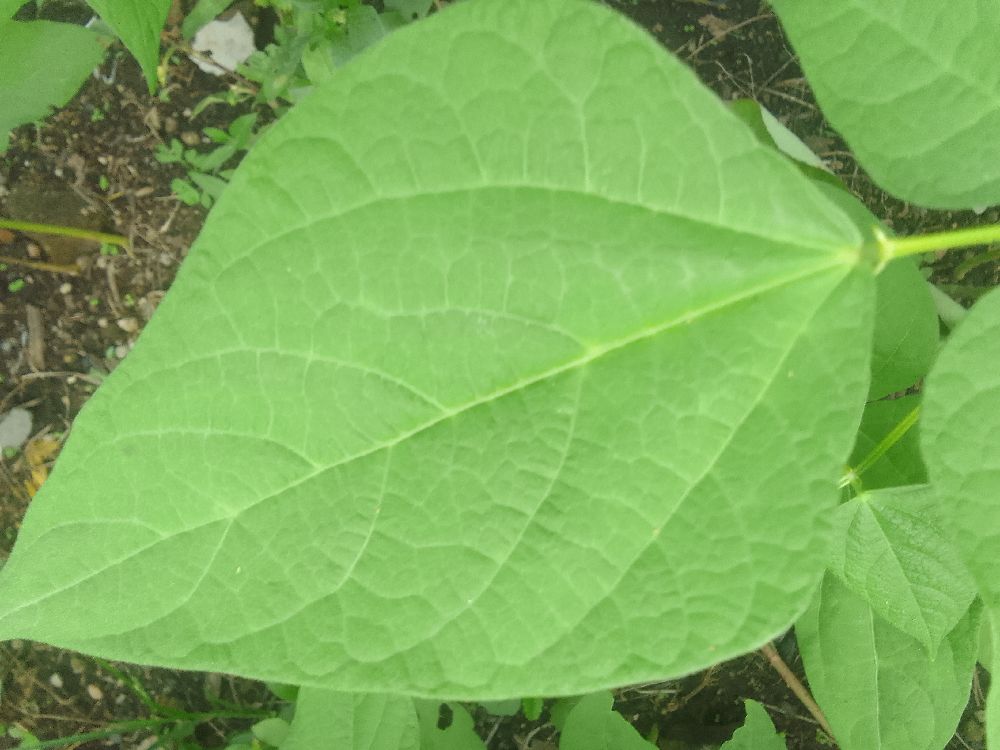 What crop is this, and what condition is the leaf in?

common bean, healthy
